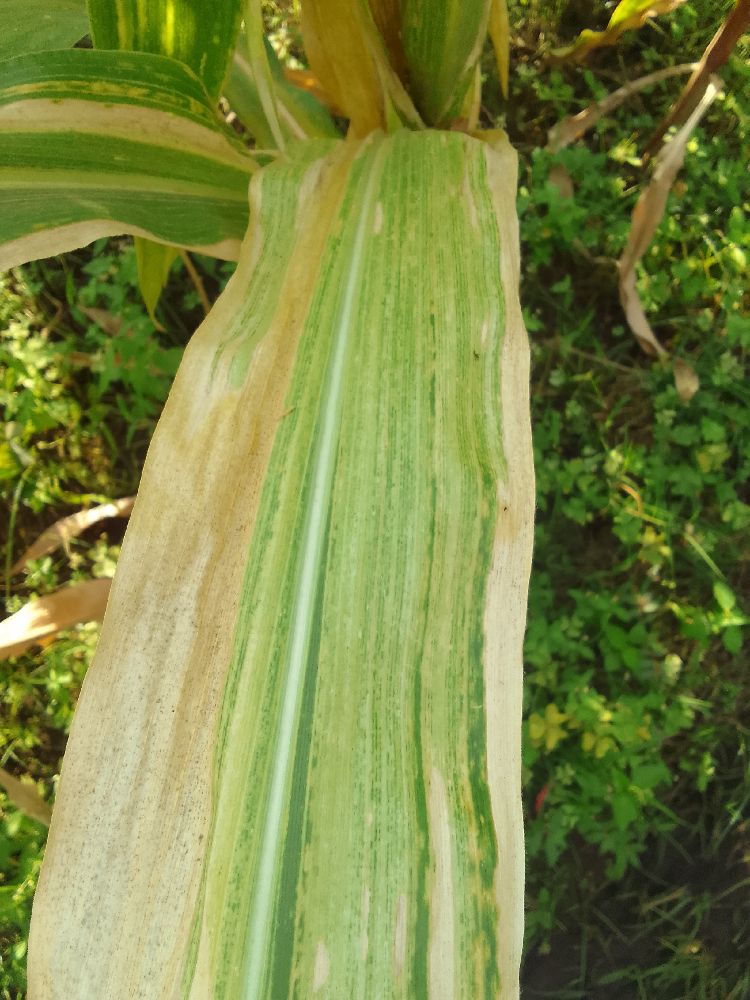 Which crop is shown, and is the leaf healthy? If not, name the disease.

maize, maize lethal necrosis
